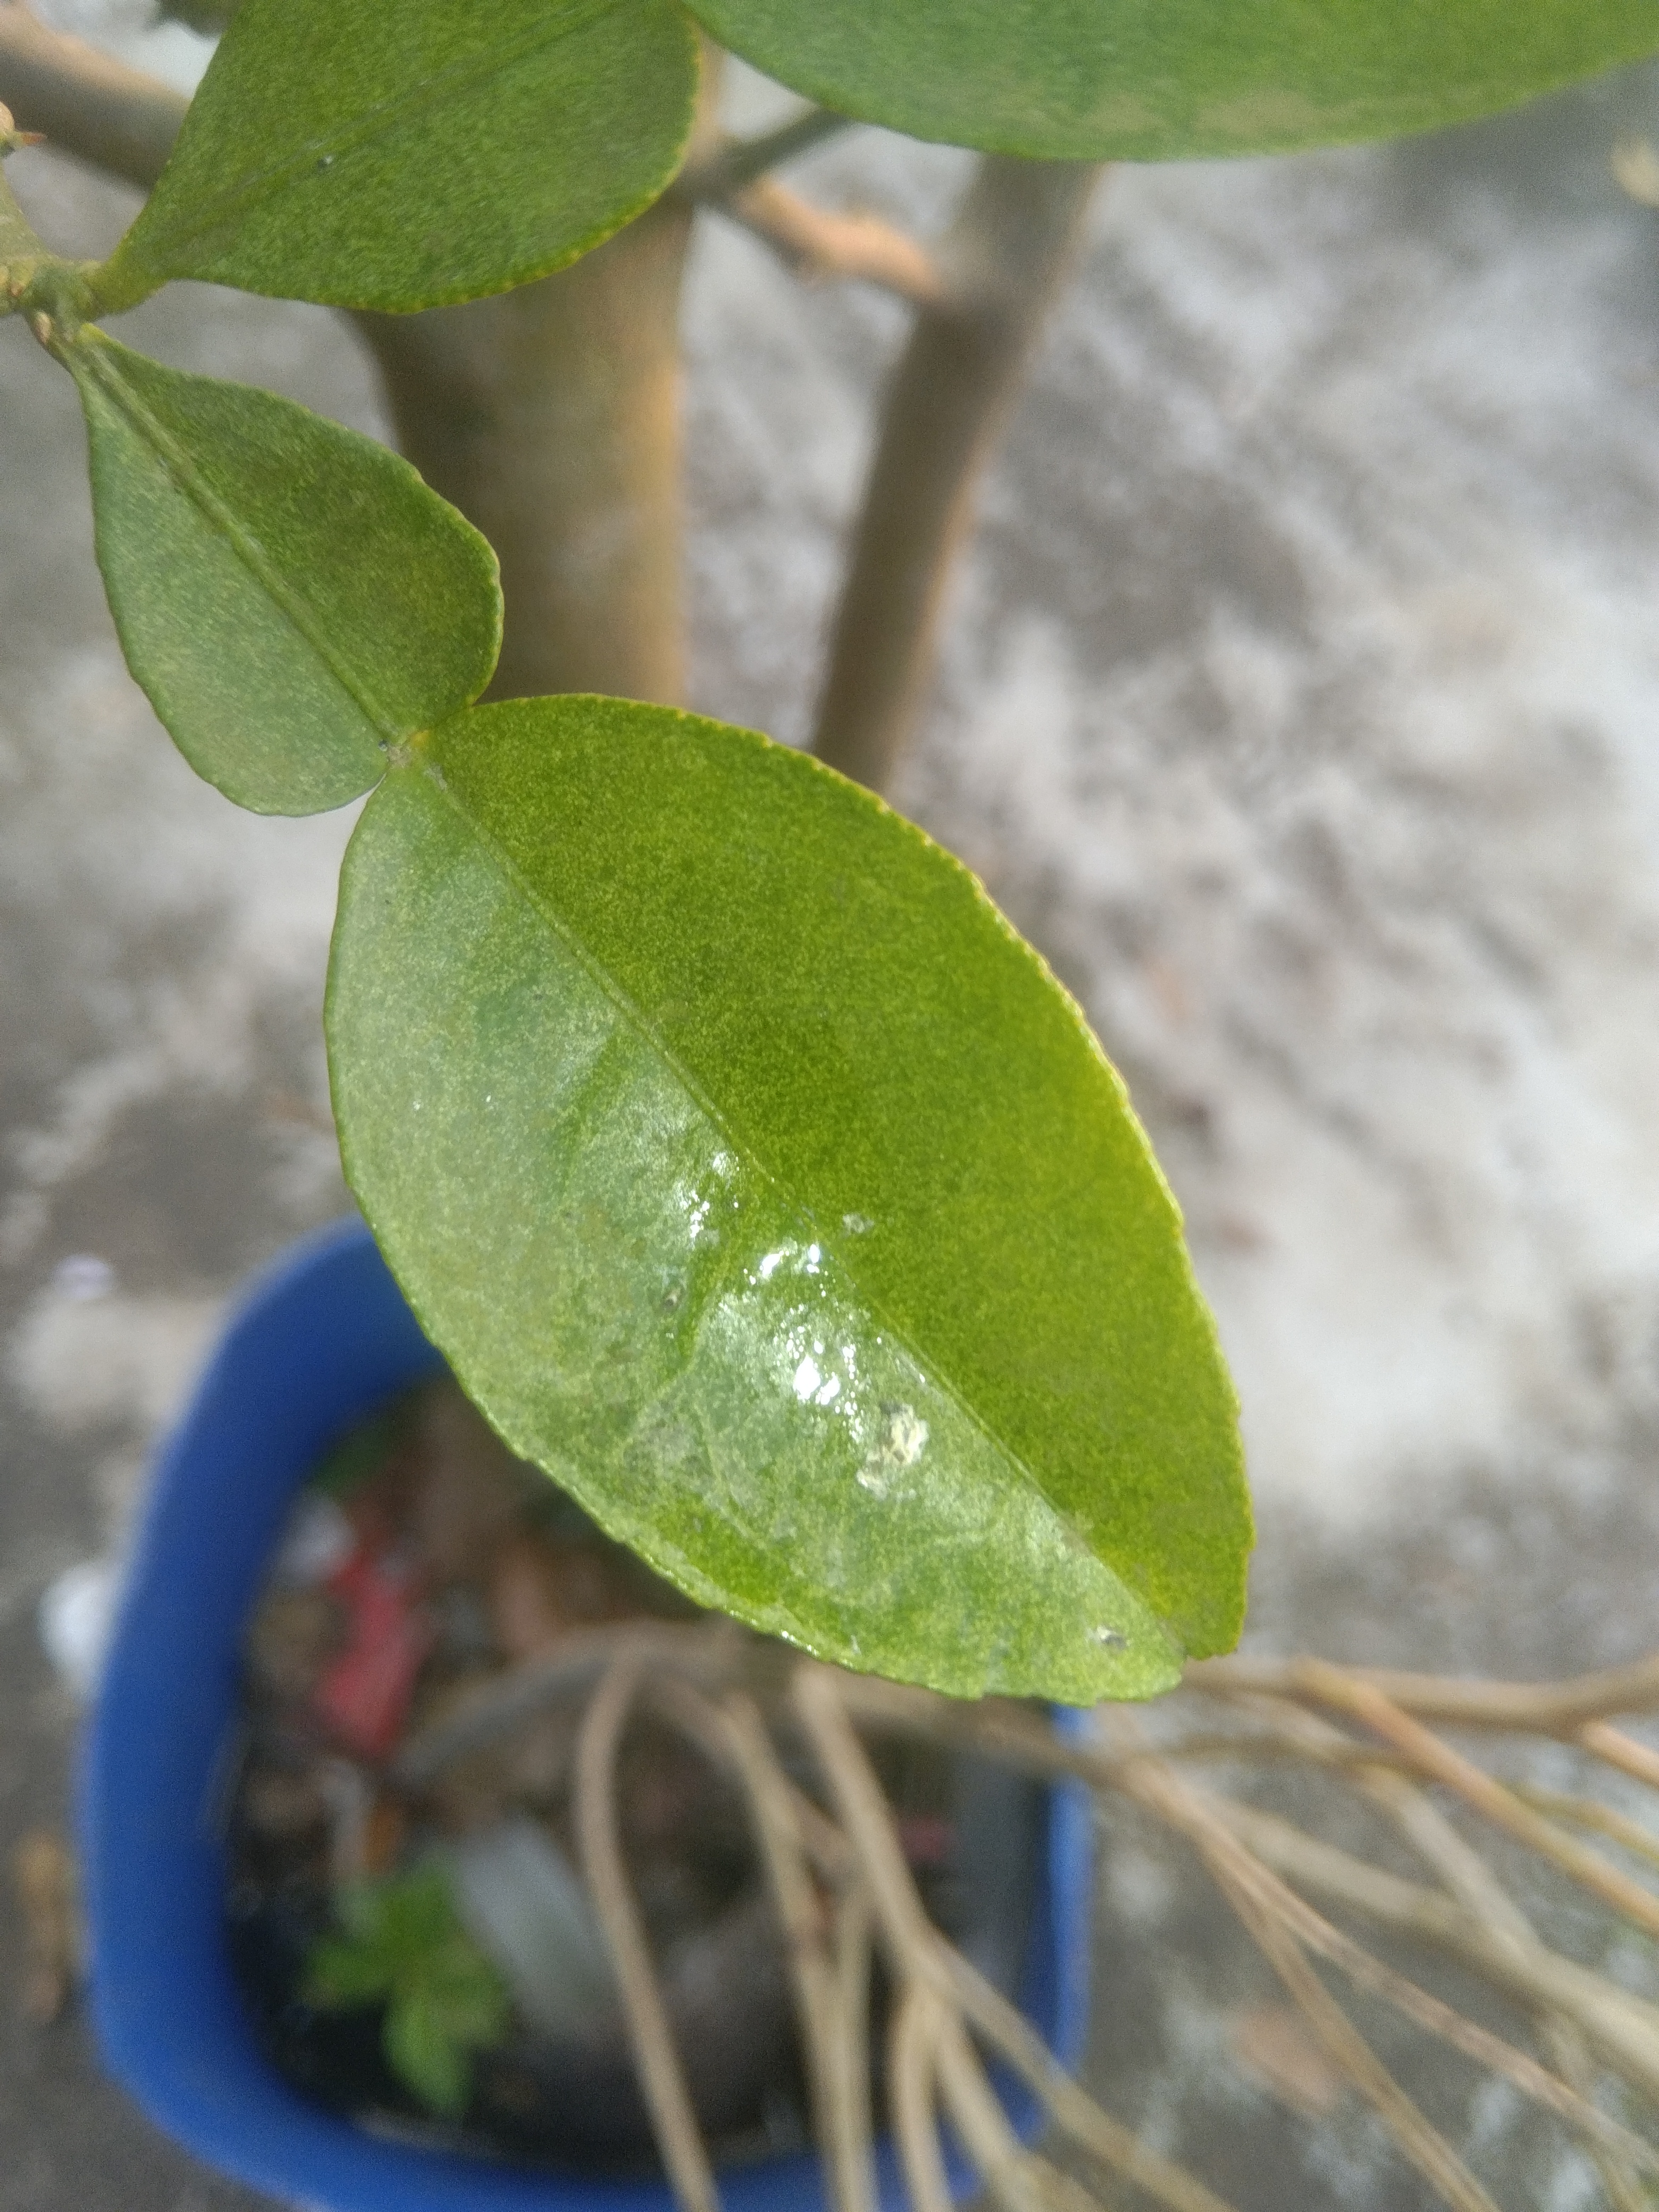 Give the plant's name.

lemon
